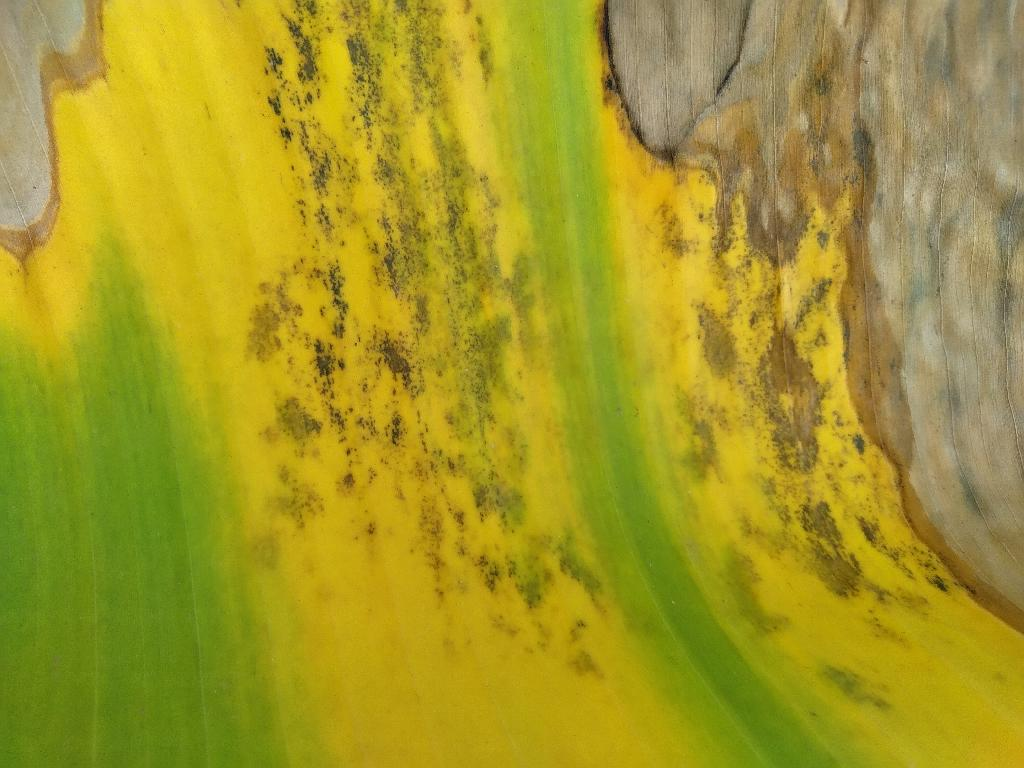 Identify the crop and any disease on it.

banana, black sigatoka
